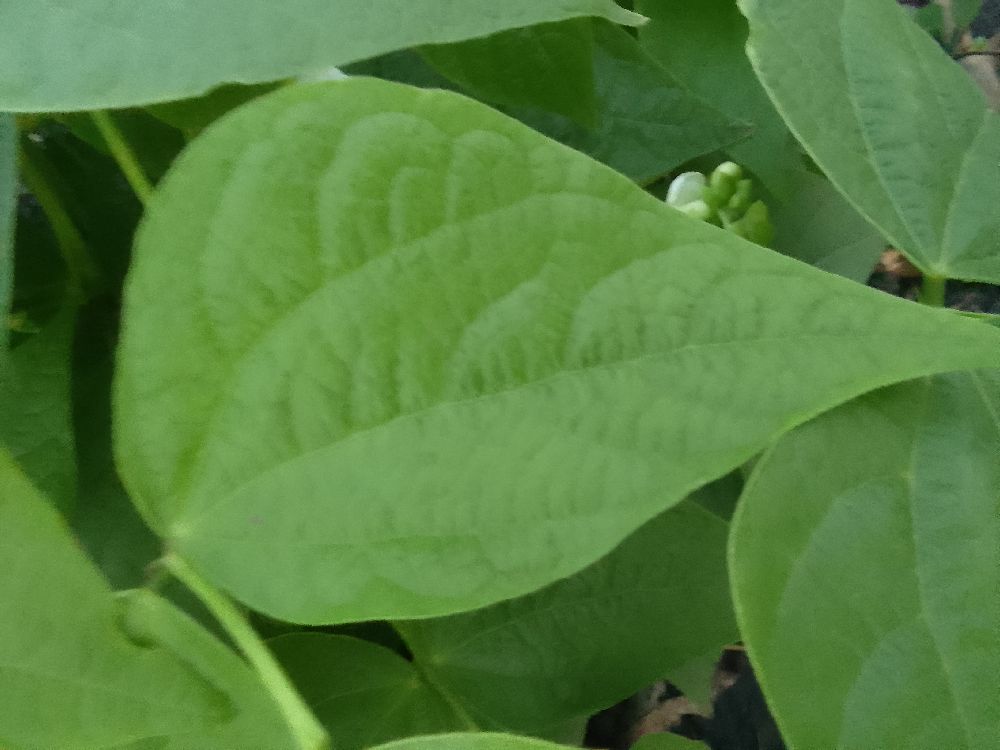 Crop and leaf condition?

common bean, healthy
